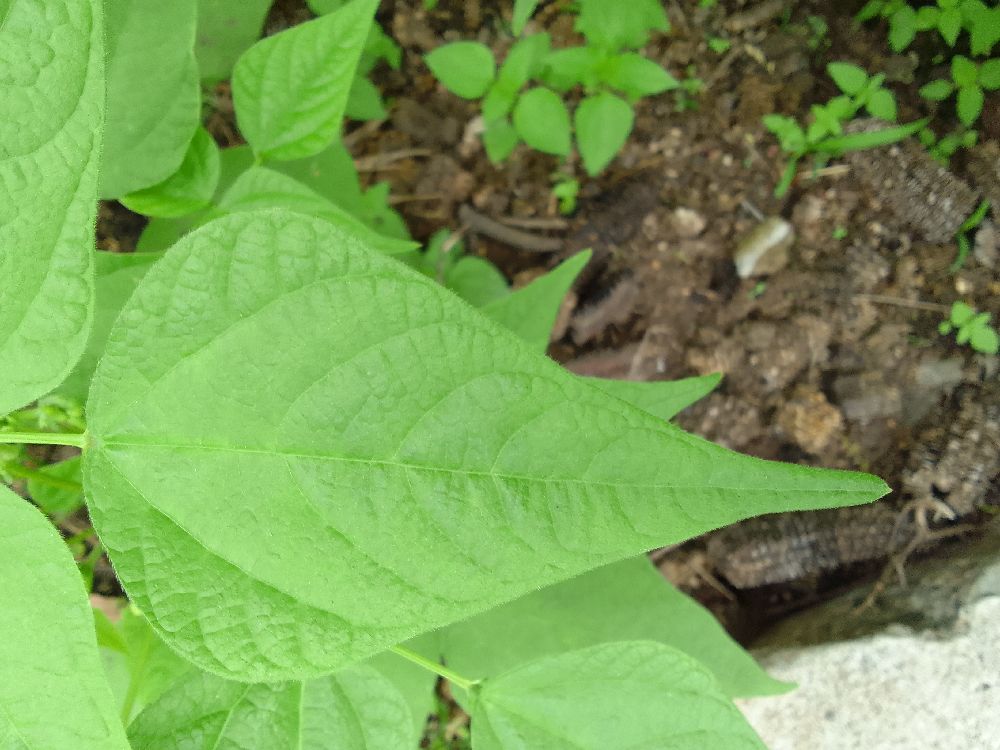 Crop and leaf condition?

common bean, healthy
